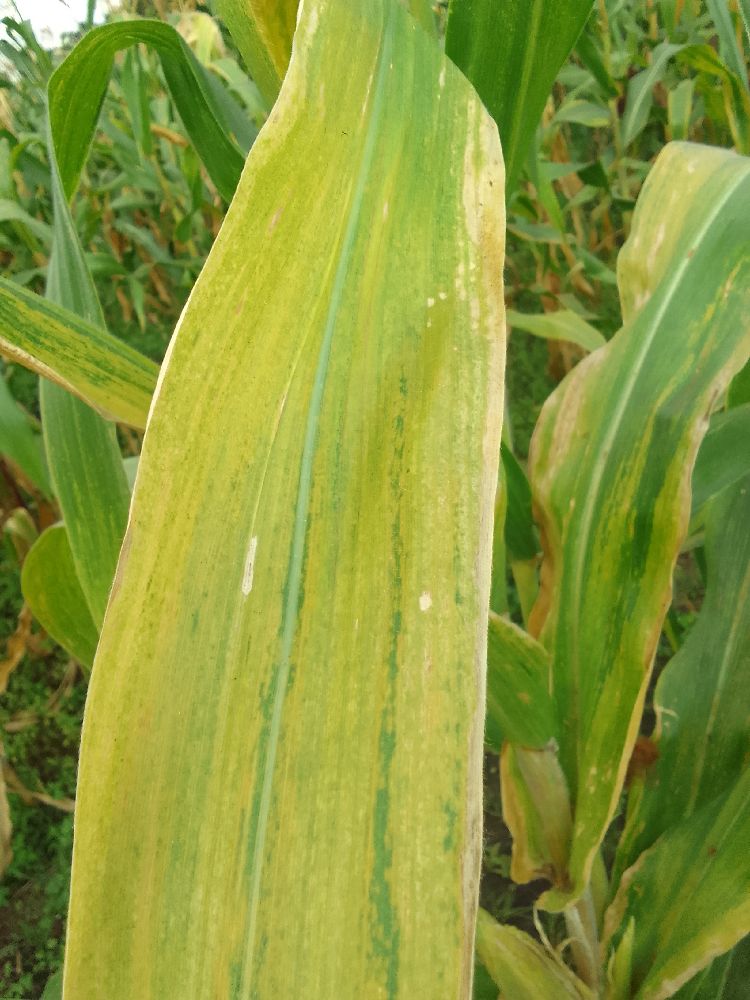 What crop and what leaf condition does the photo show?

maize, maize lethal necrosis
